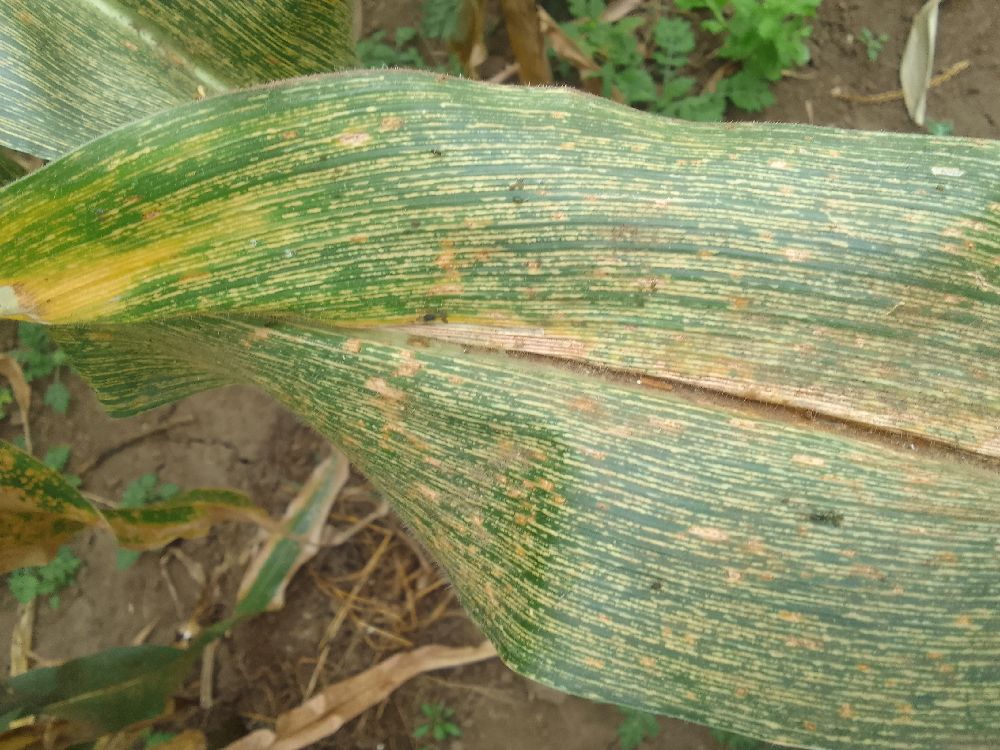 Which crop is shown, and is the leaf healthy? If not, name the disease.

maize, maize streak virus
